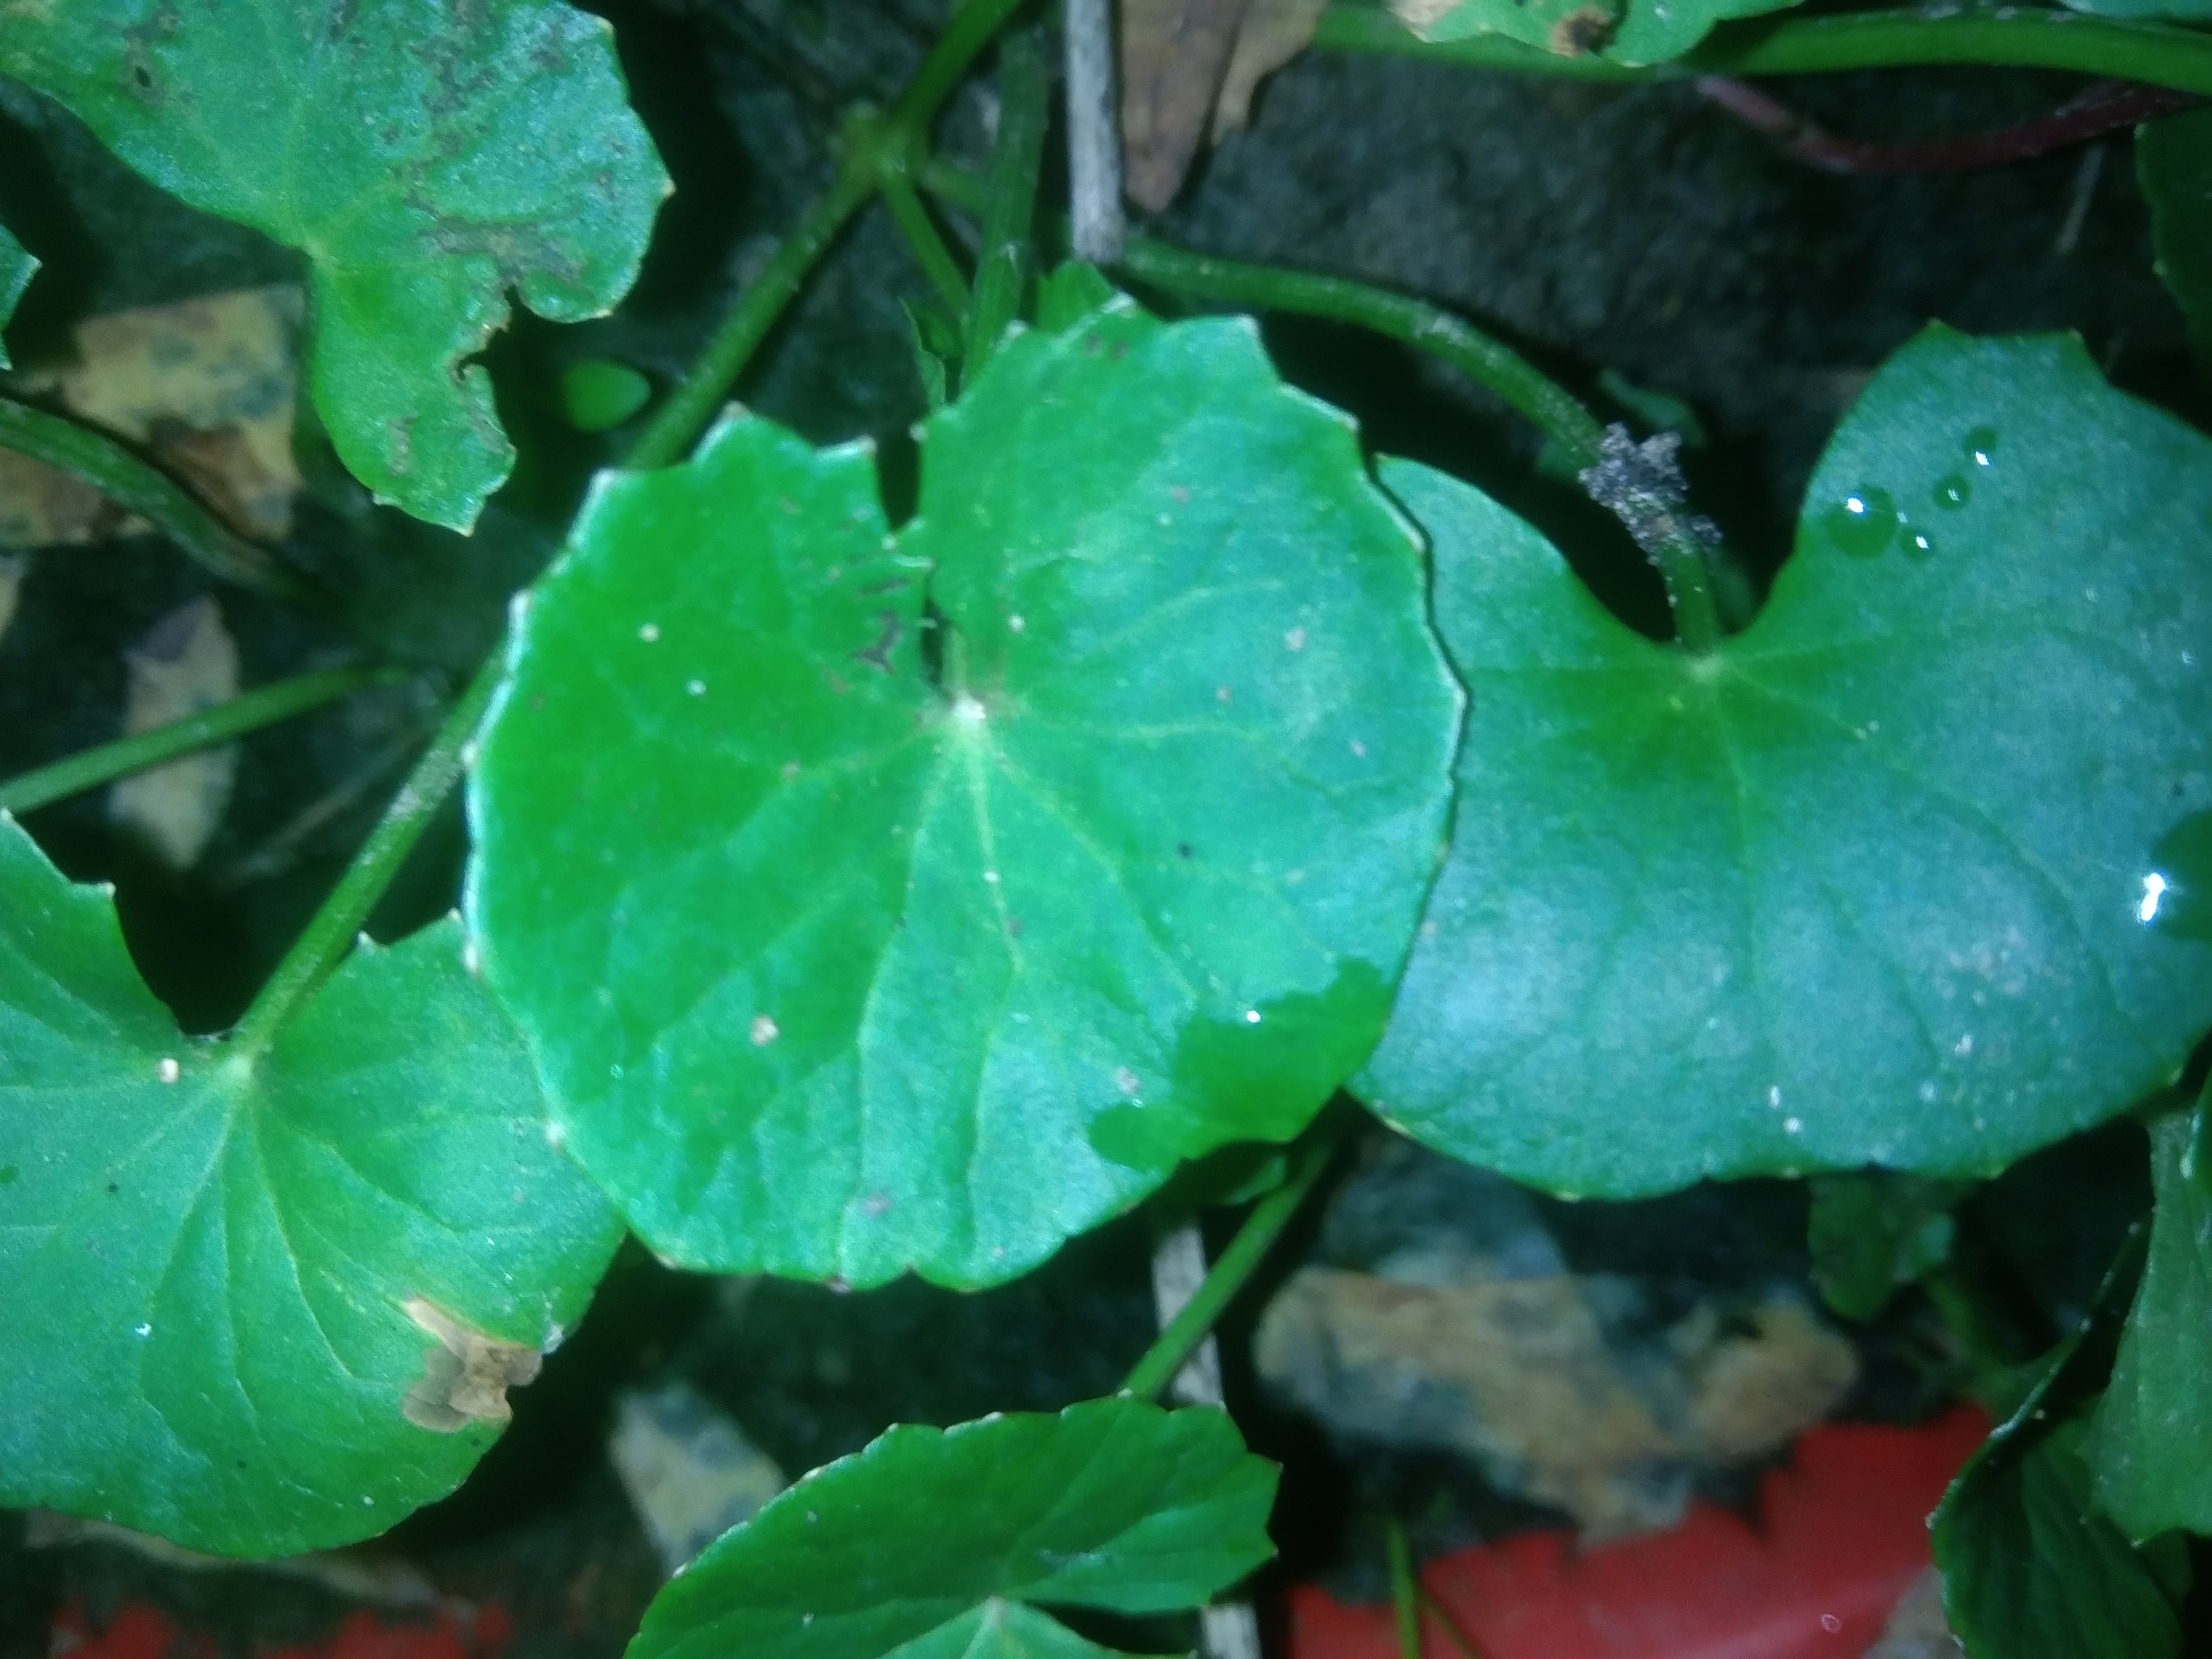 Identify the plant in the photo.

thankuni
